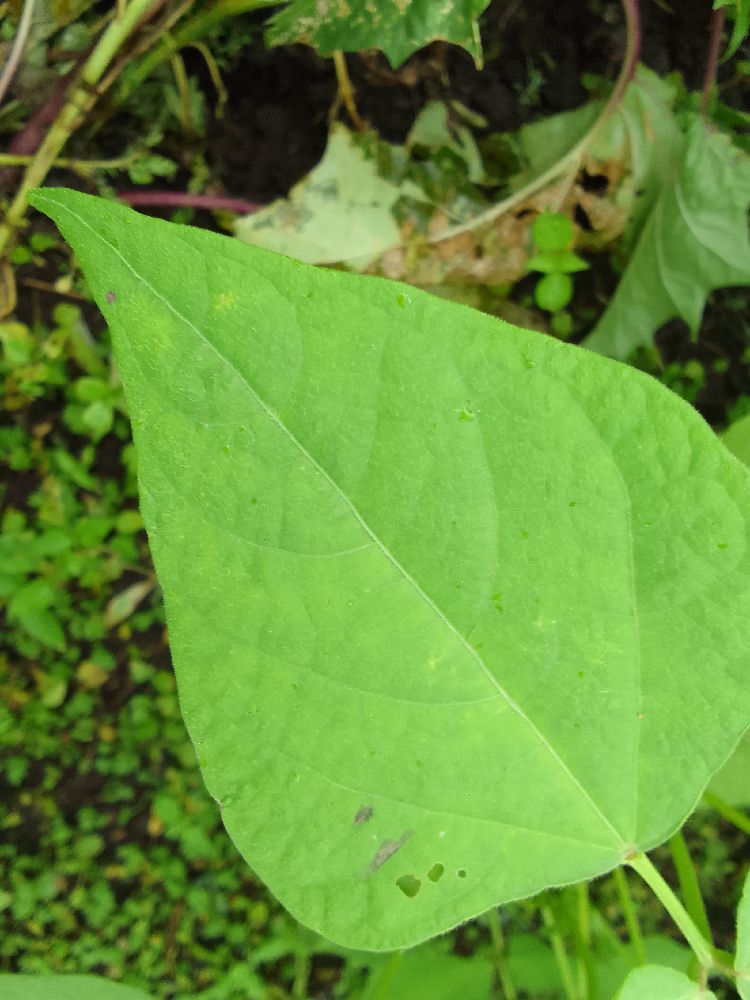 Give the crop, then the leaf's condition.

common bean, healthy
